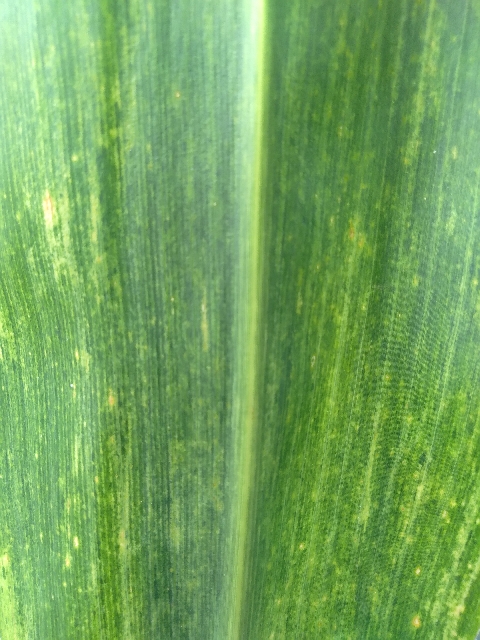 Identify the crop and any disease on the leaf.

maize, maize lethal necrosis
